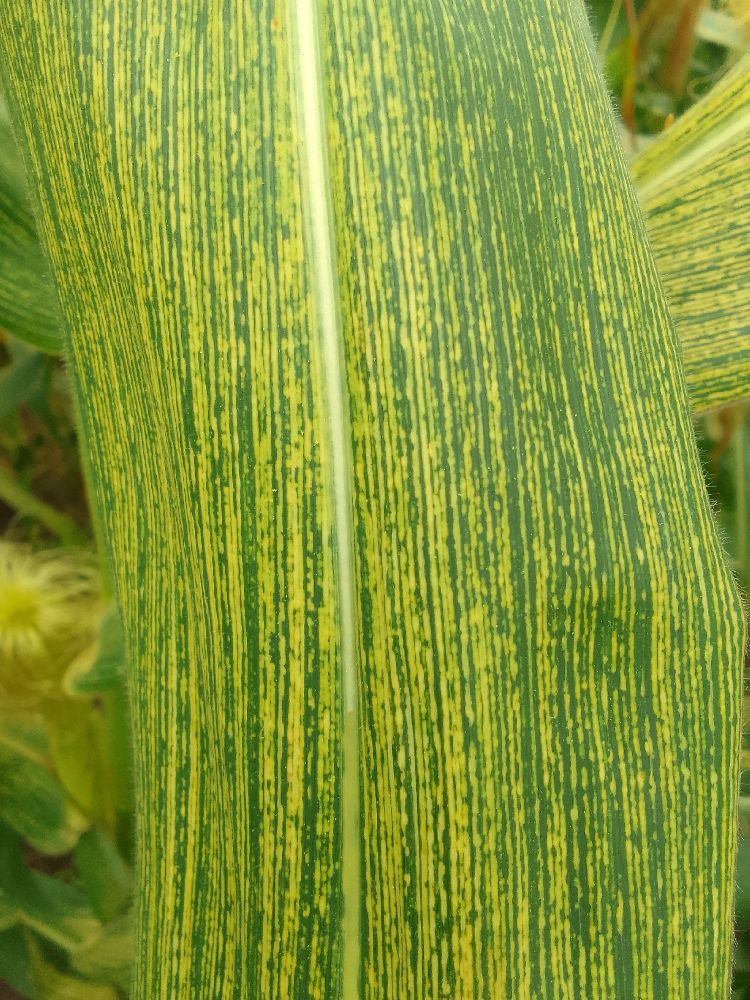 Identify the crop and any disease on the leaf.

maize, maize streak virus
